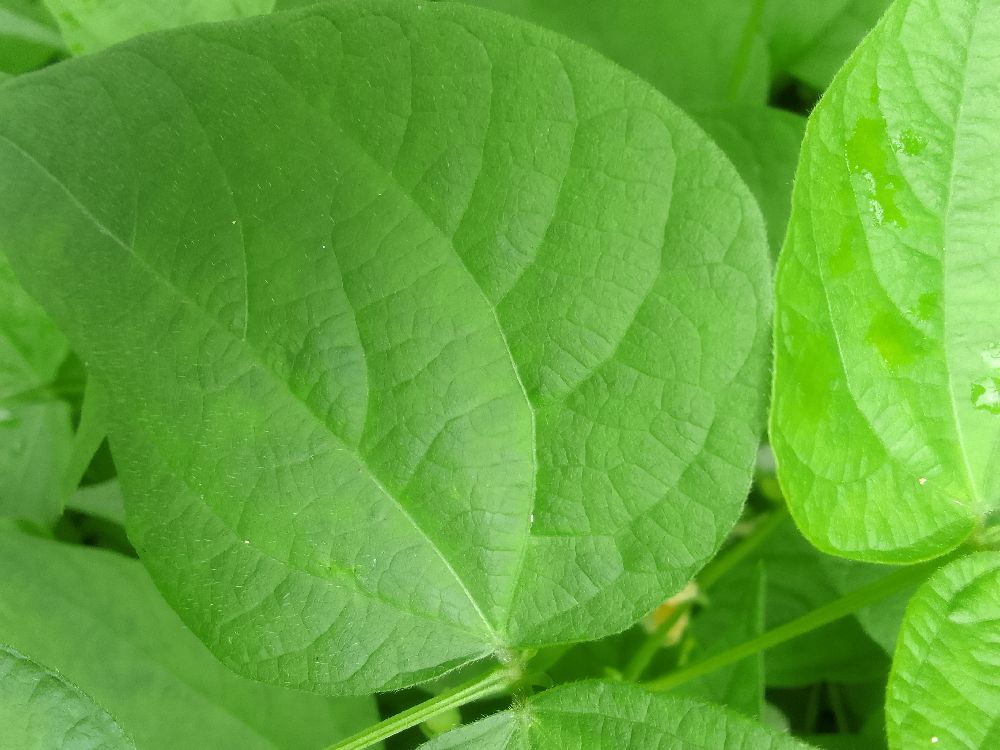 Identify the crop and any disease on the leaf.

common bean, healthy
